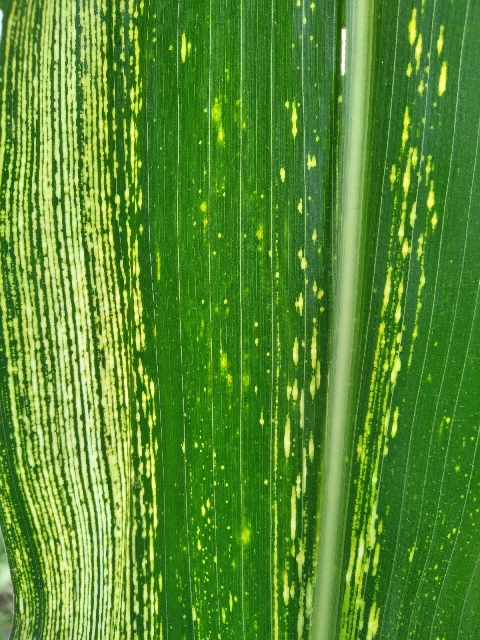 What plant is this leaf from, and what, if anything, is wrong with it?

maize, maize streak virus
